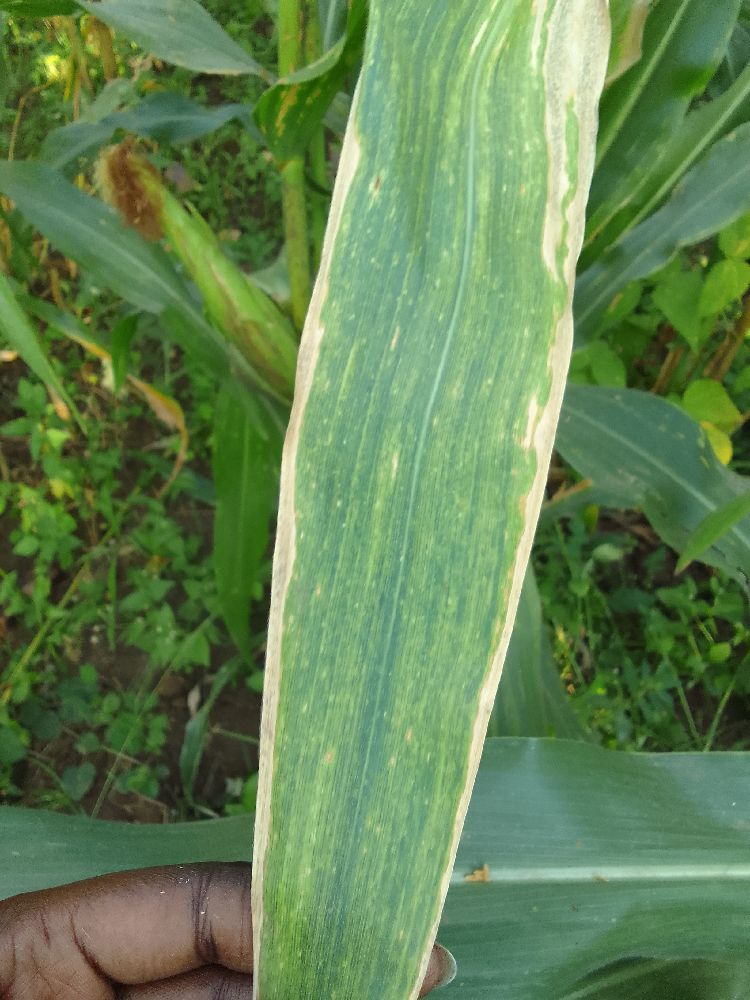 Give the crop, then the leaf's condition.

maize, maize lethal necrosis
